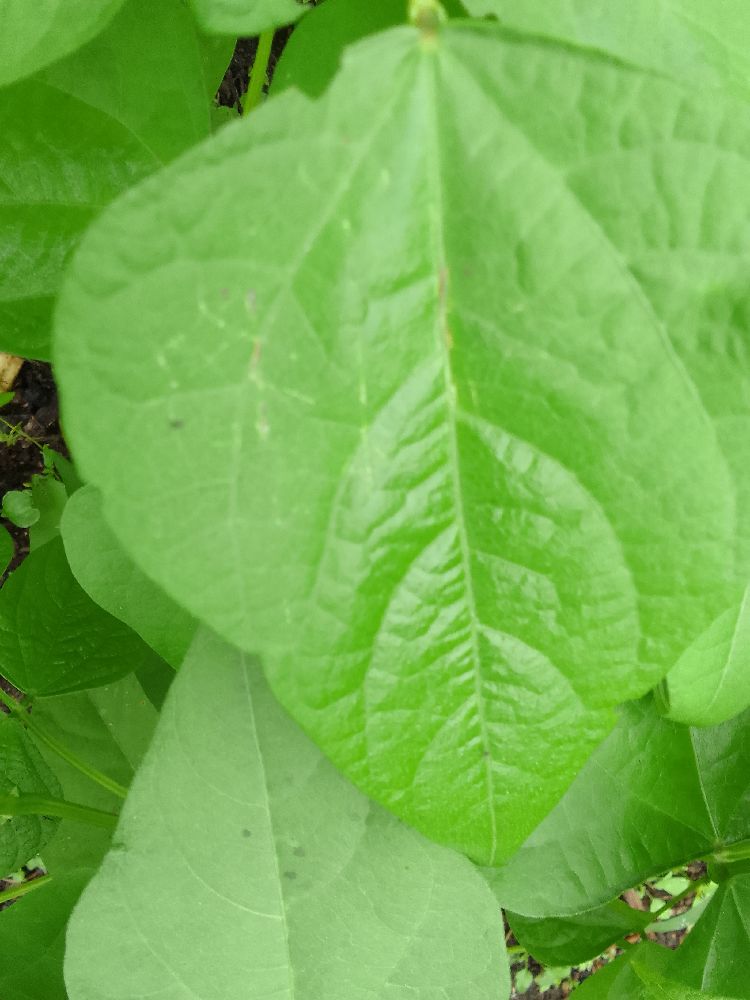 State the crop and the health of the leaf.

common bean, healthy
